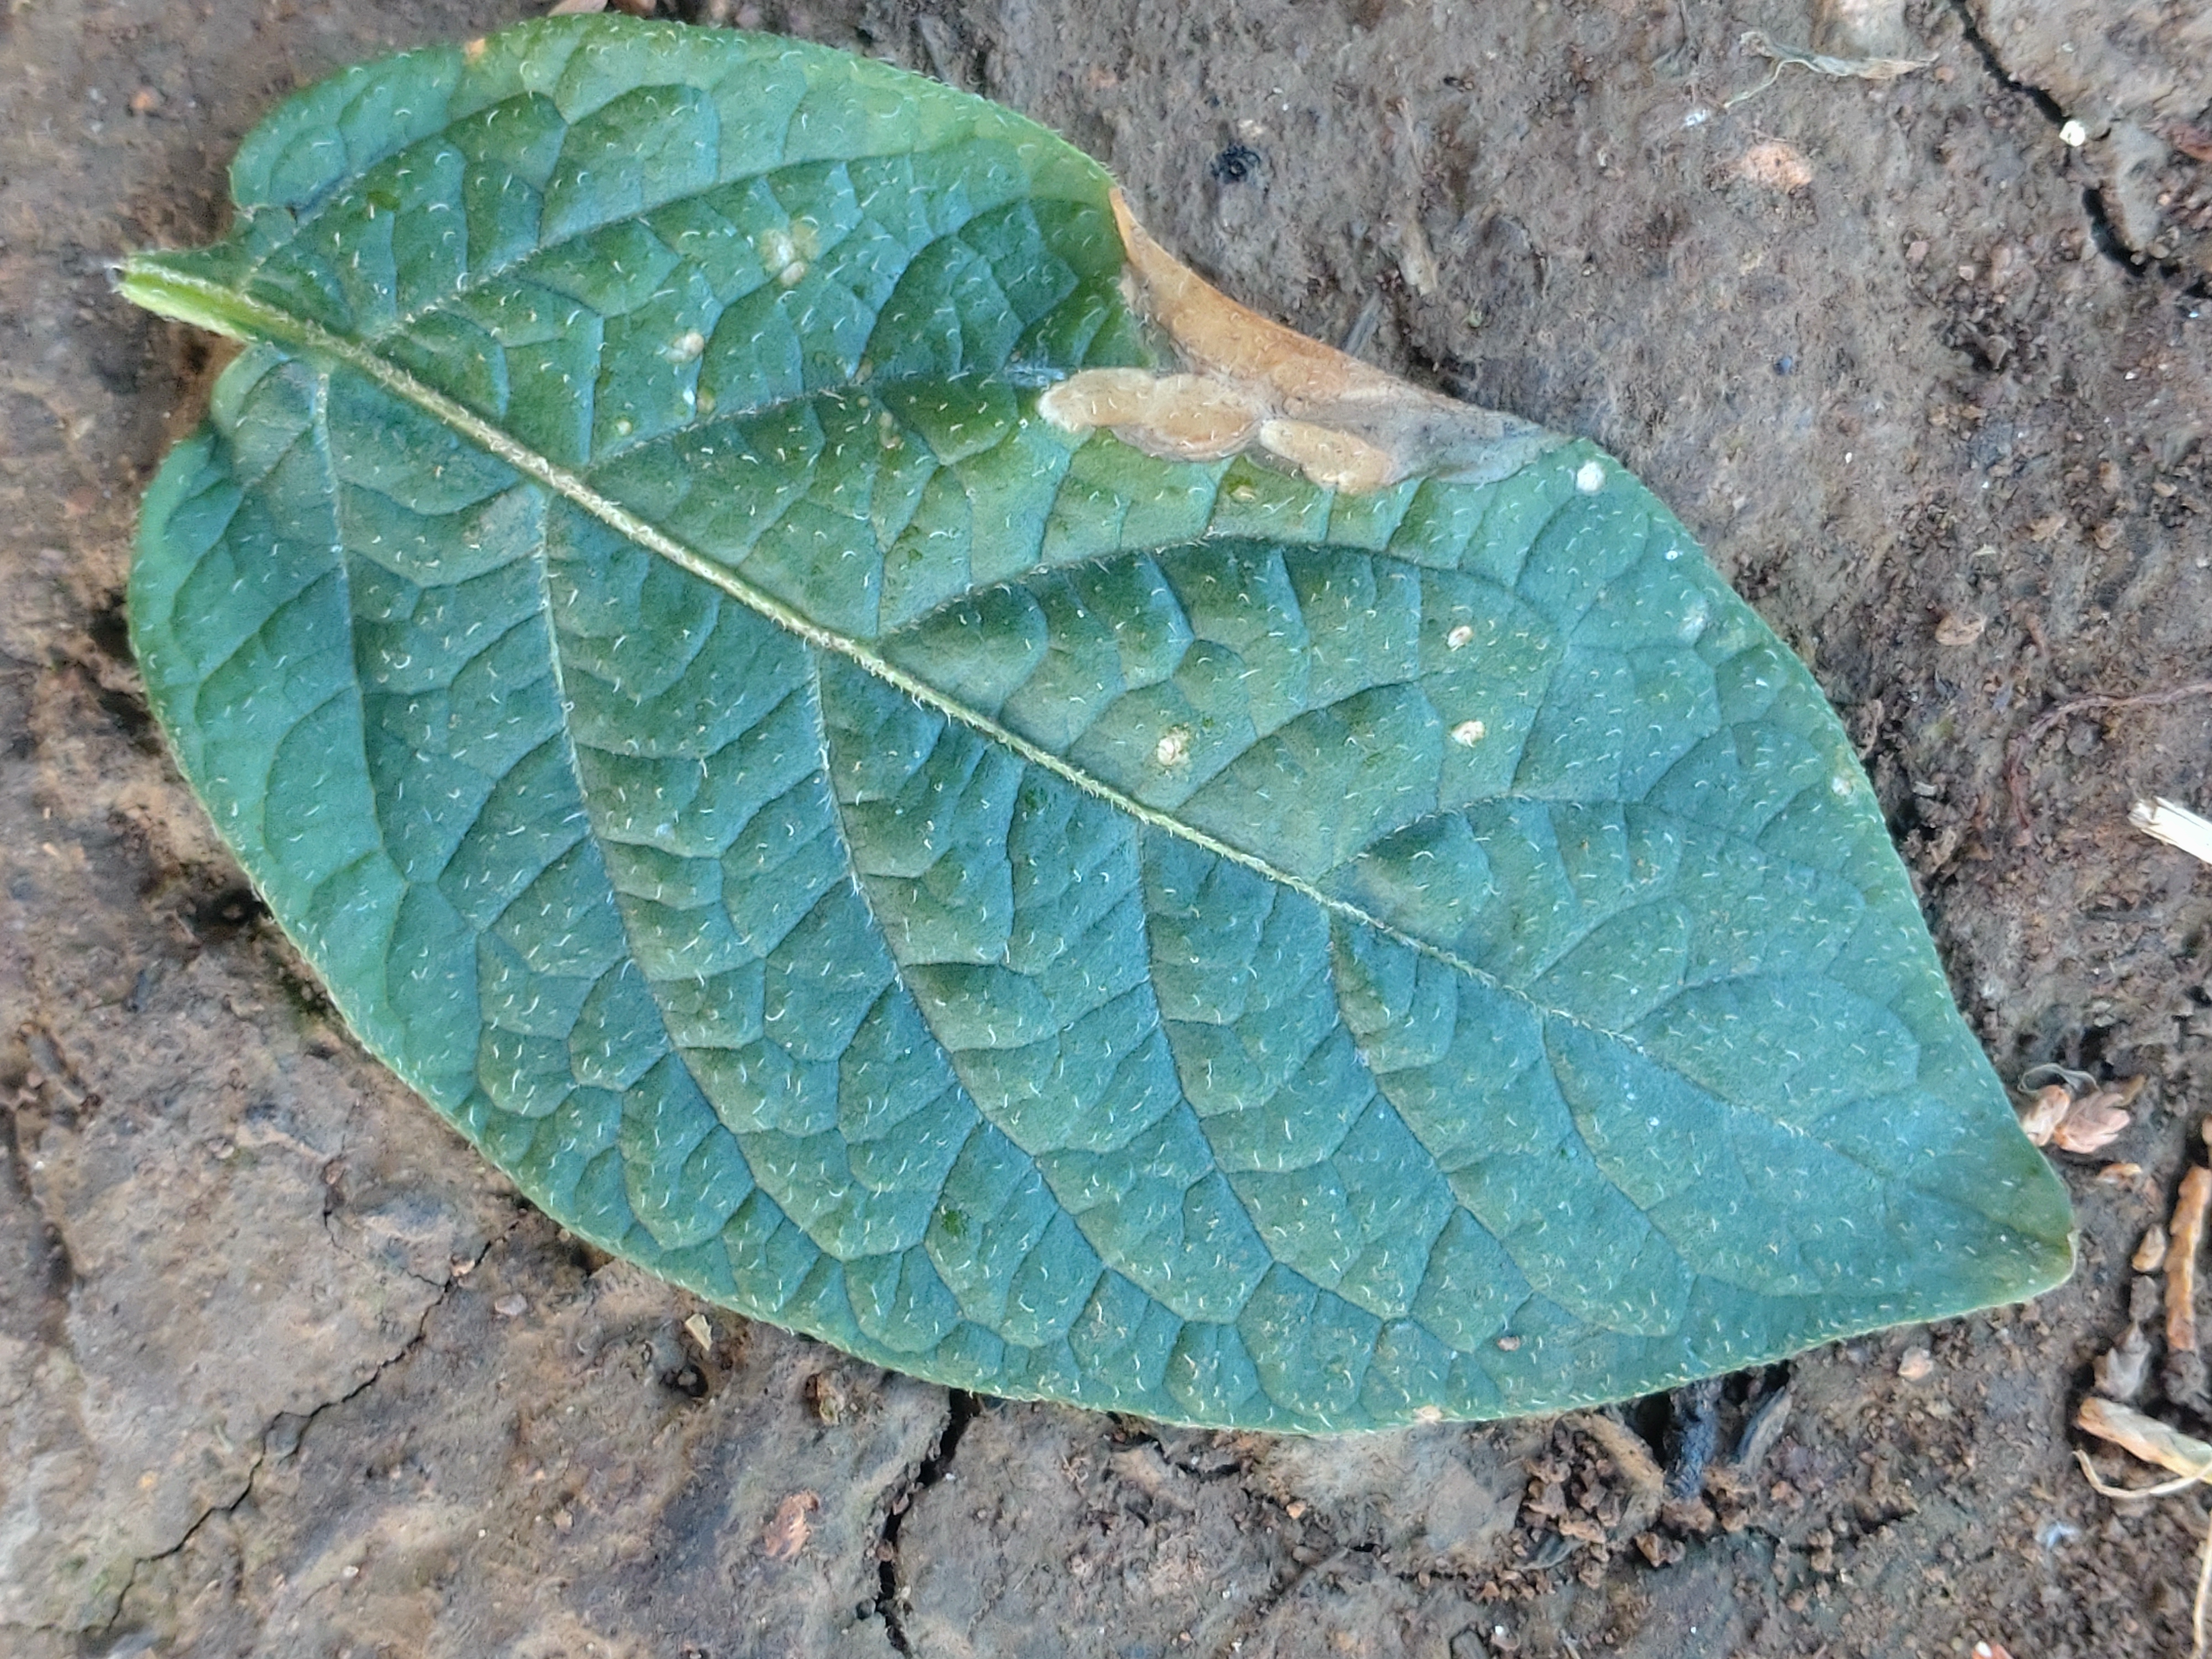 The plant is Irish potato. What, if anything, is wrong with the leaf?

early blight
